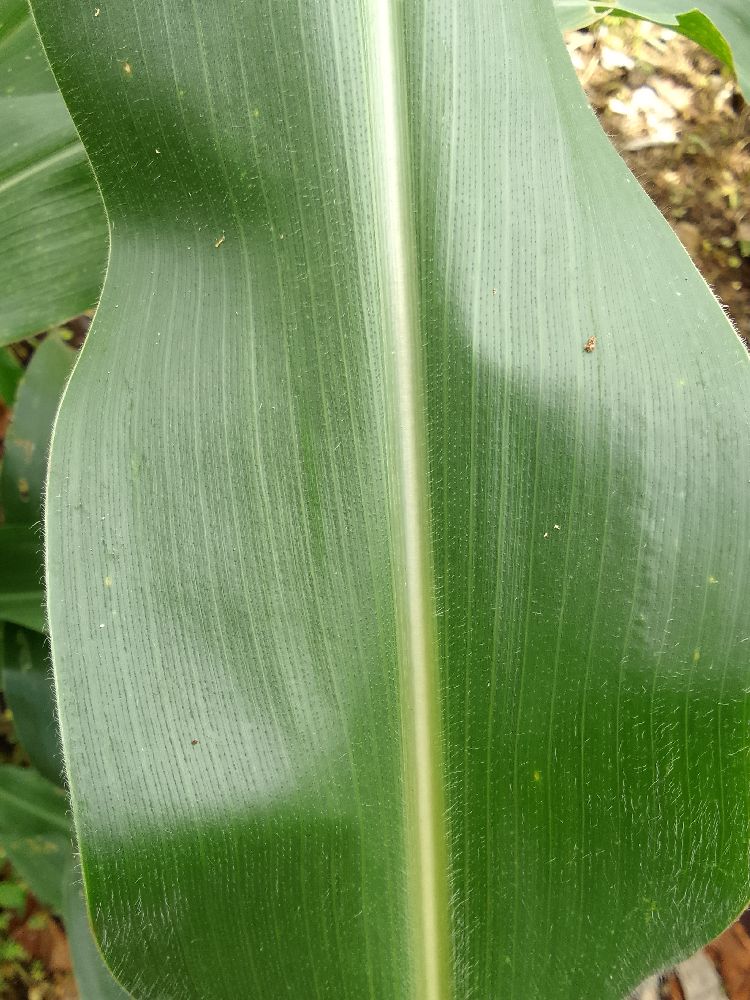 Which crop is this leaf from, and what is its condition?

maize, healthy
